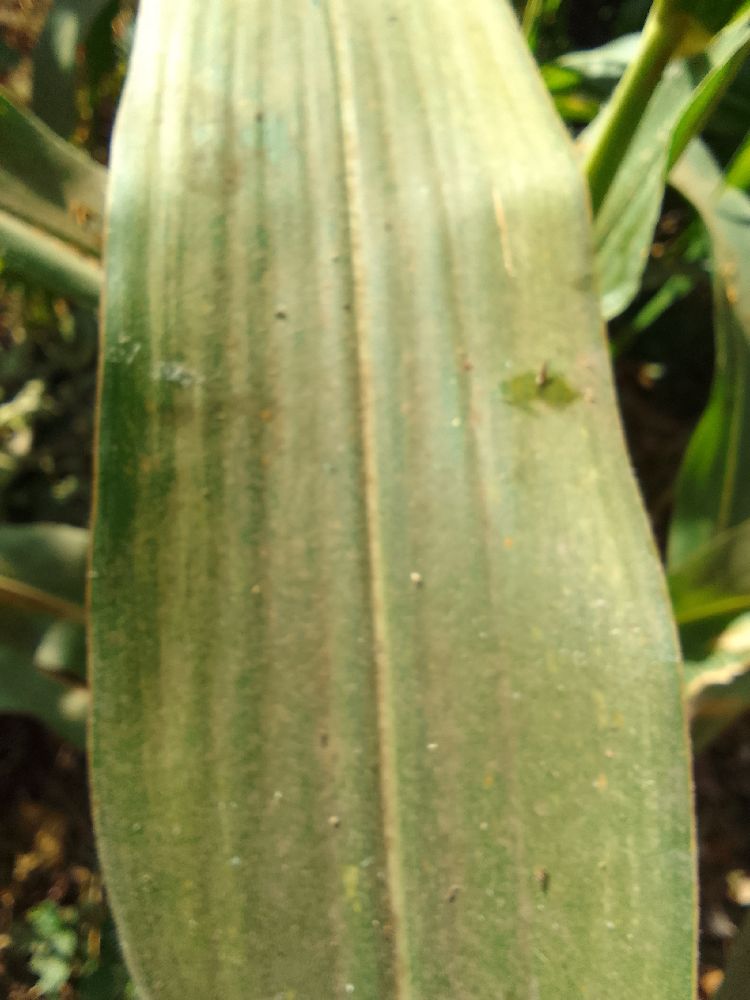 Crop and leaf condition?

maize, healthy
